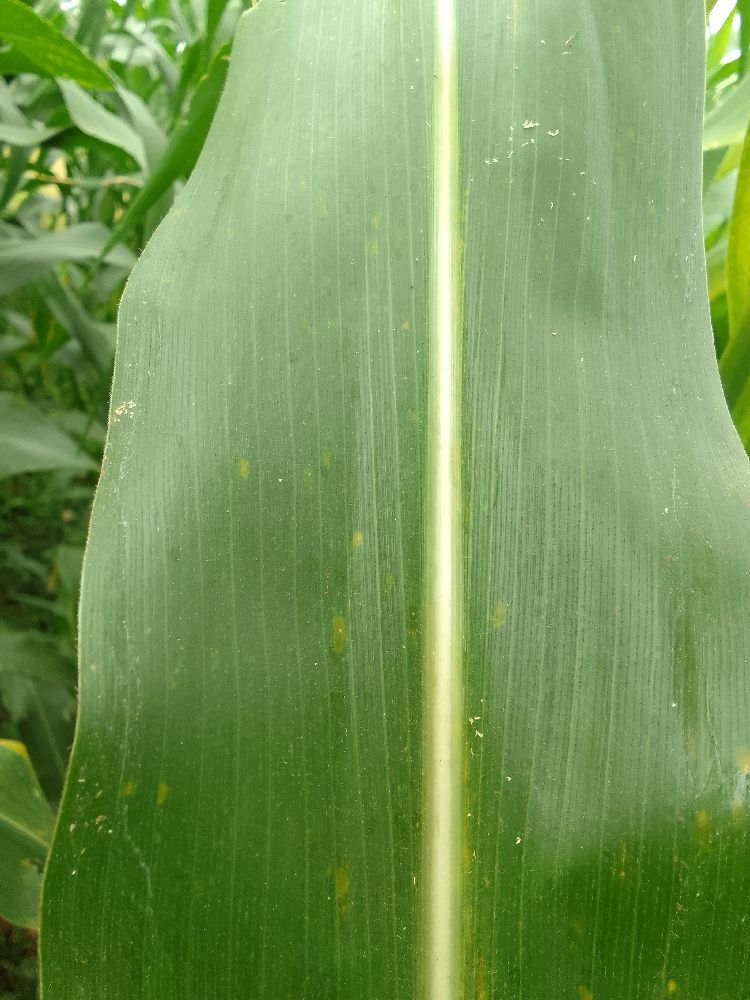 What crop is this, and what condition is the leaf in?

maize, healthy
